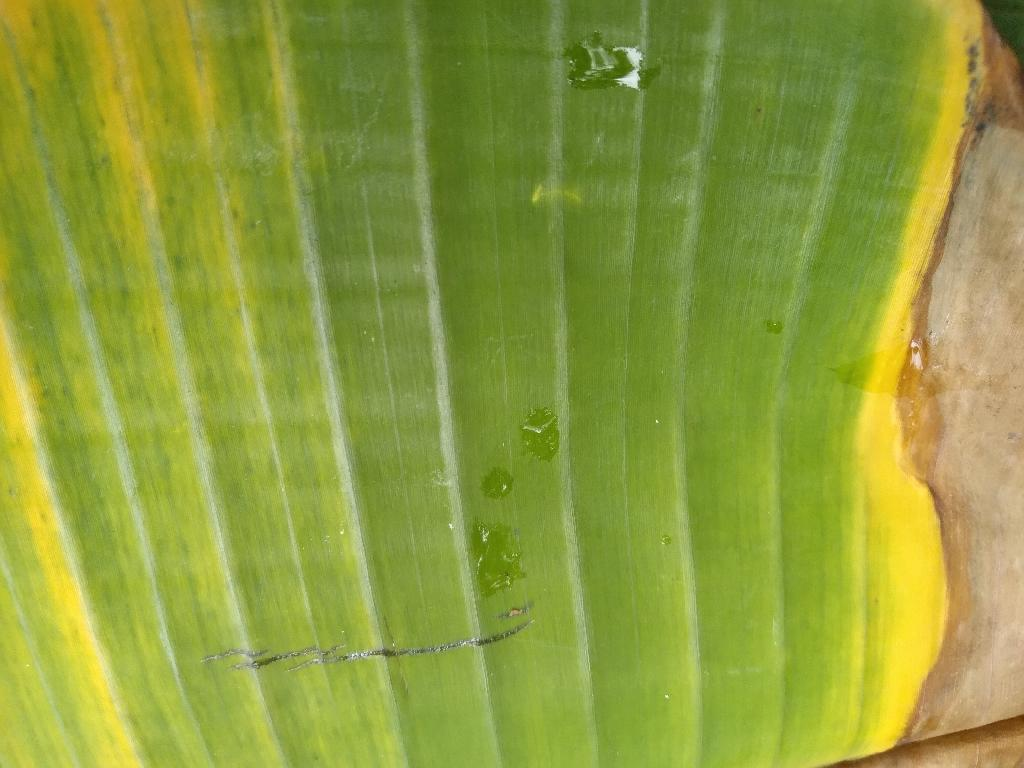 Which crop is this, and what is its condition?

banana, fusarium wilt race 1
